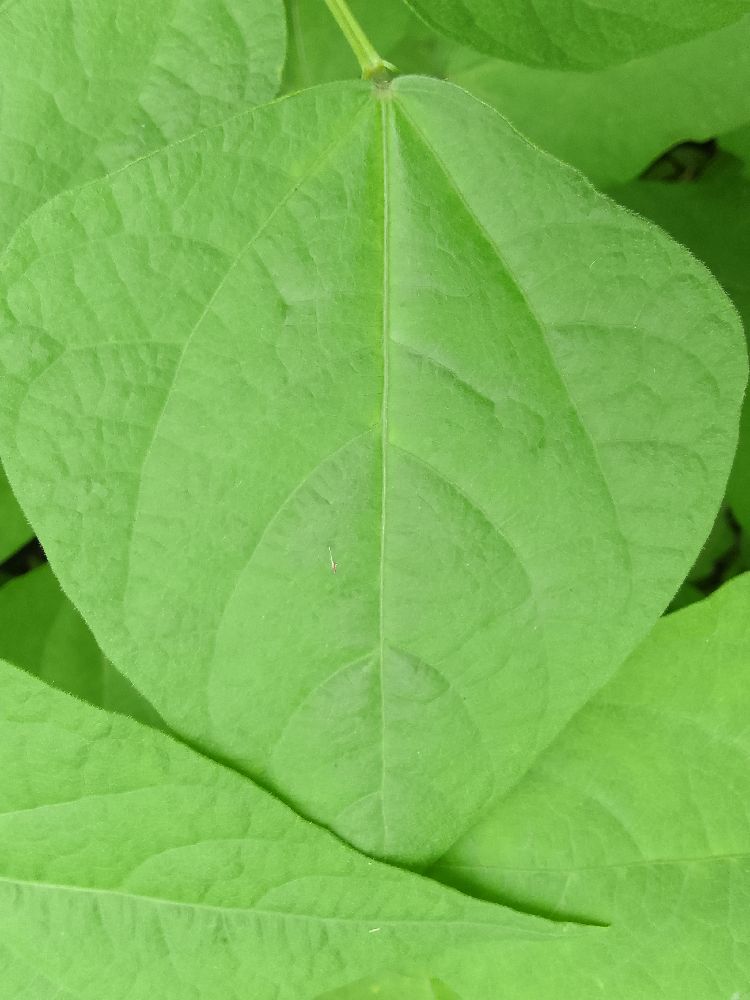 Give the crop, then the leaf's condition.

common bean, healthy
